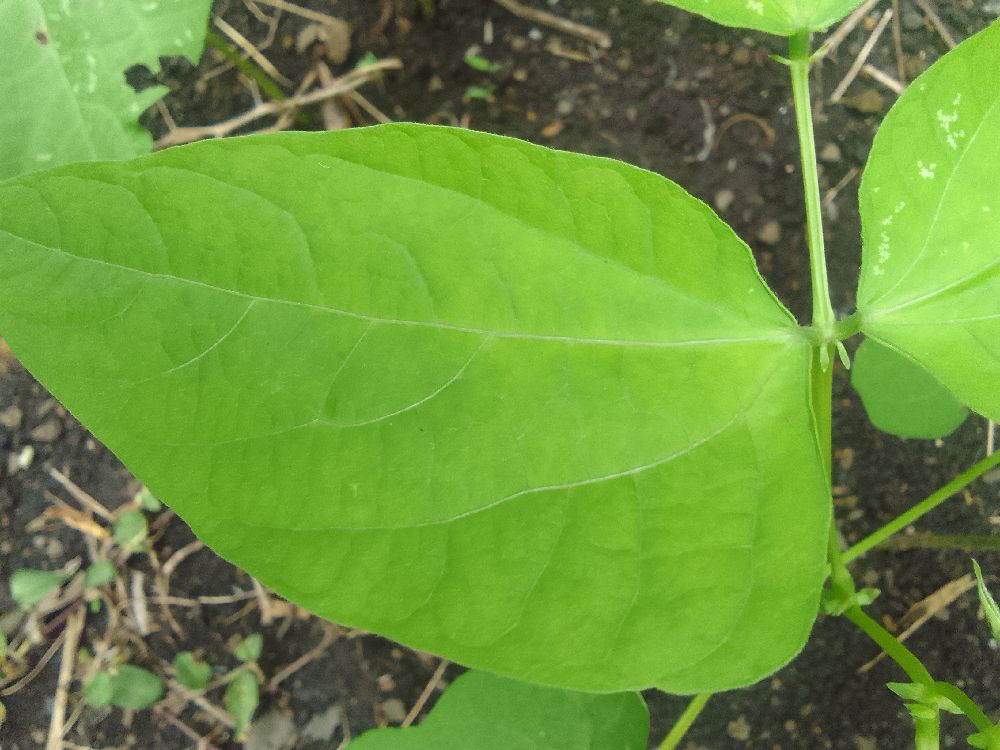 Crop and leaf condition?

common bean, healthy
